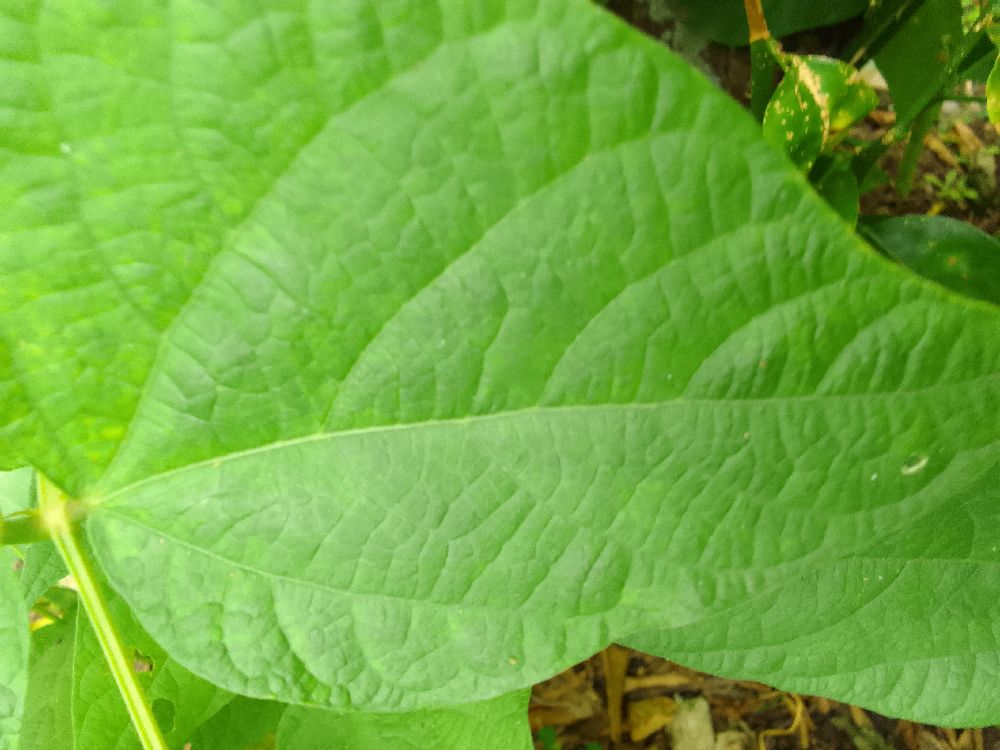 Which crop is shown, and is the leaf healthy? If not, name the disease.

common bean, healthy
